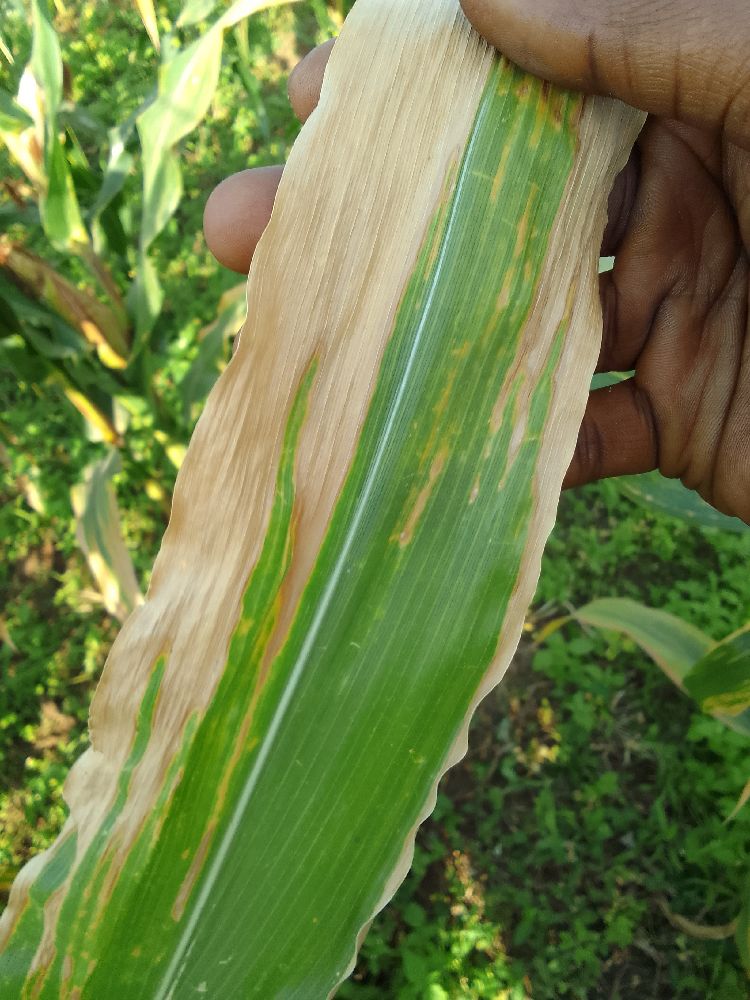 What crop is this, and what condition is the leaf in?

maize, maize lethal necrosis
